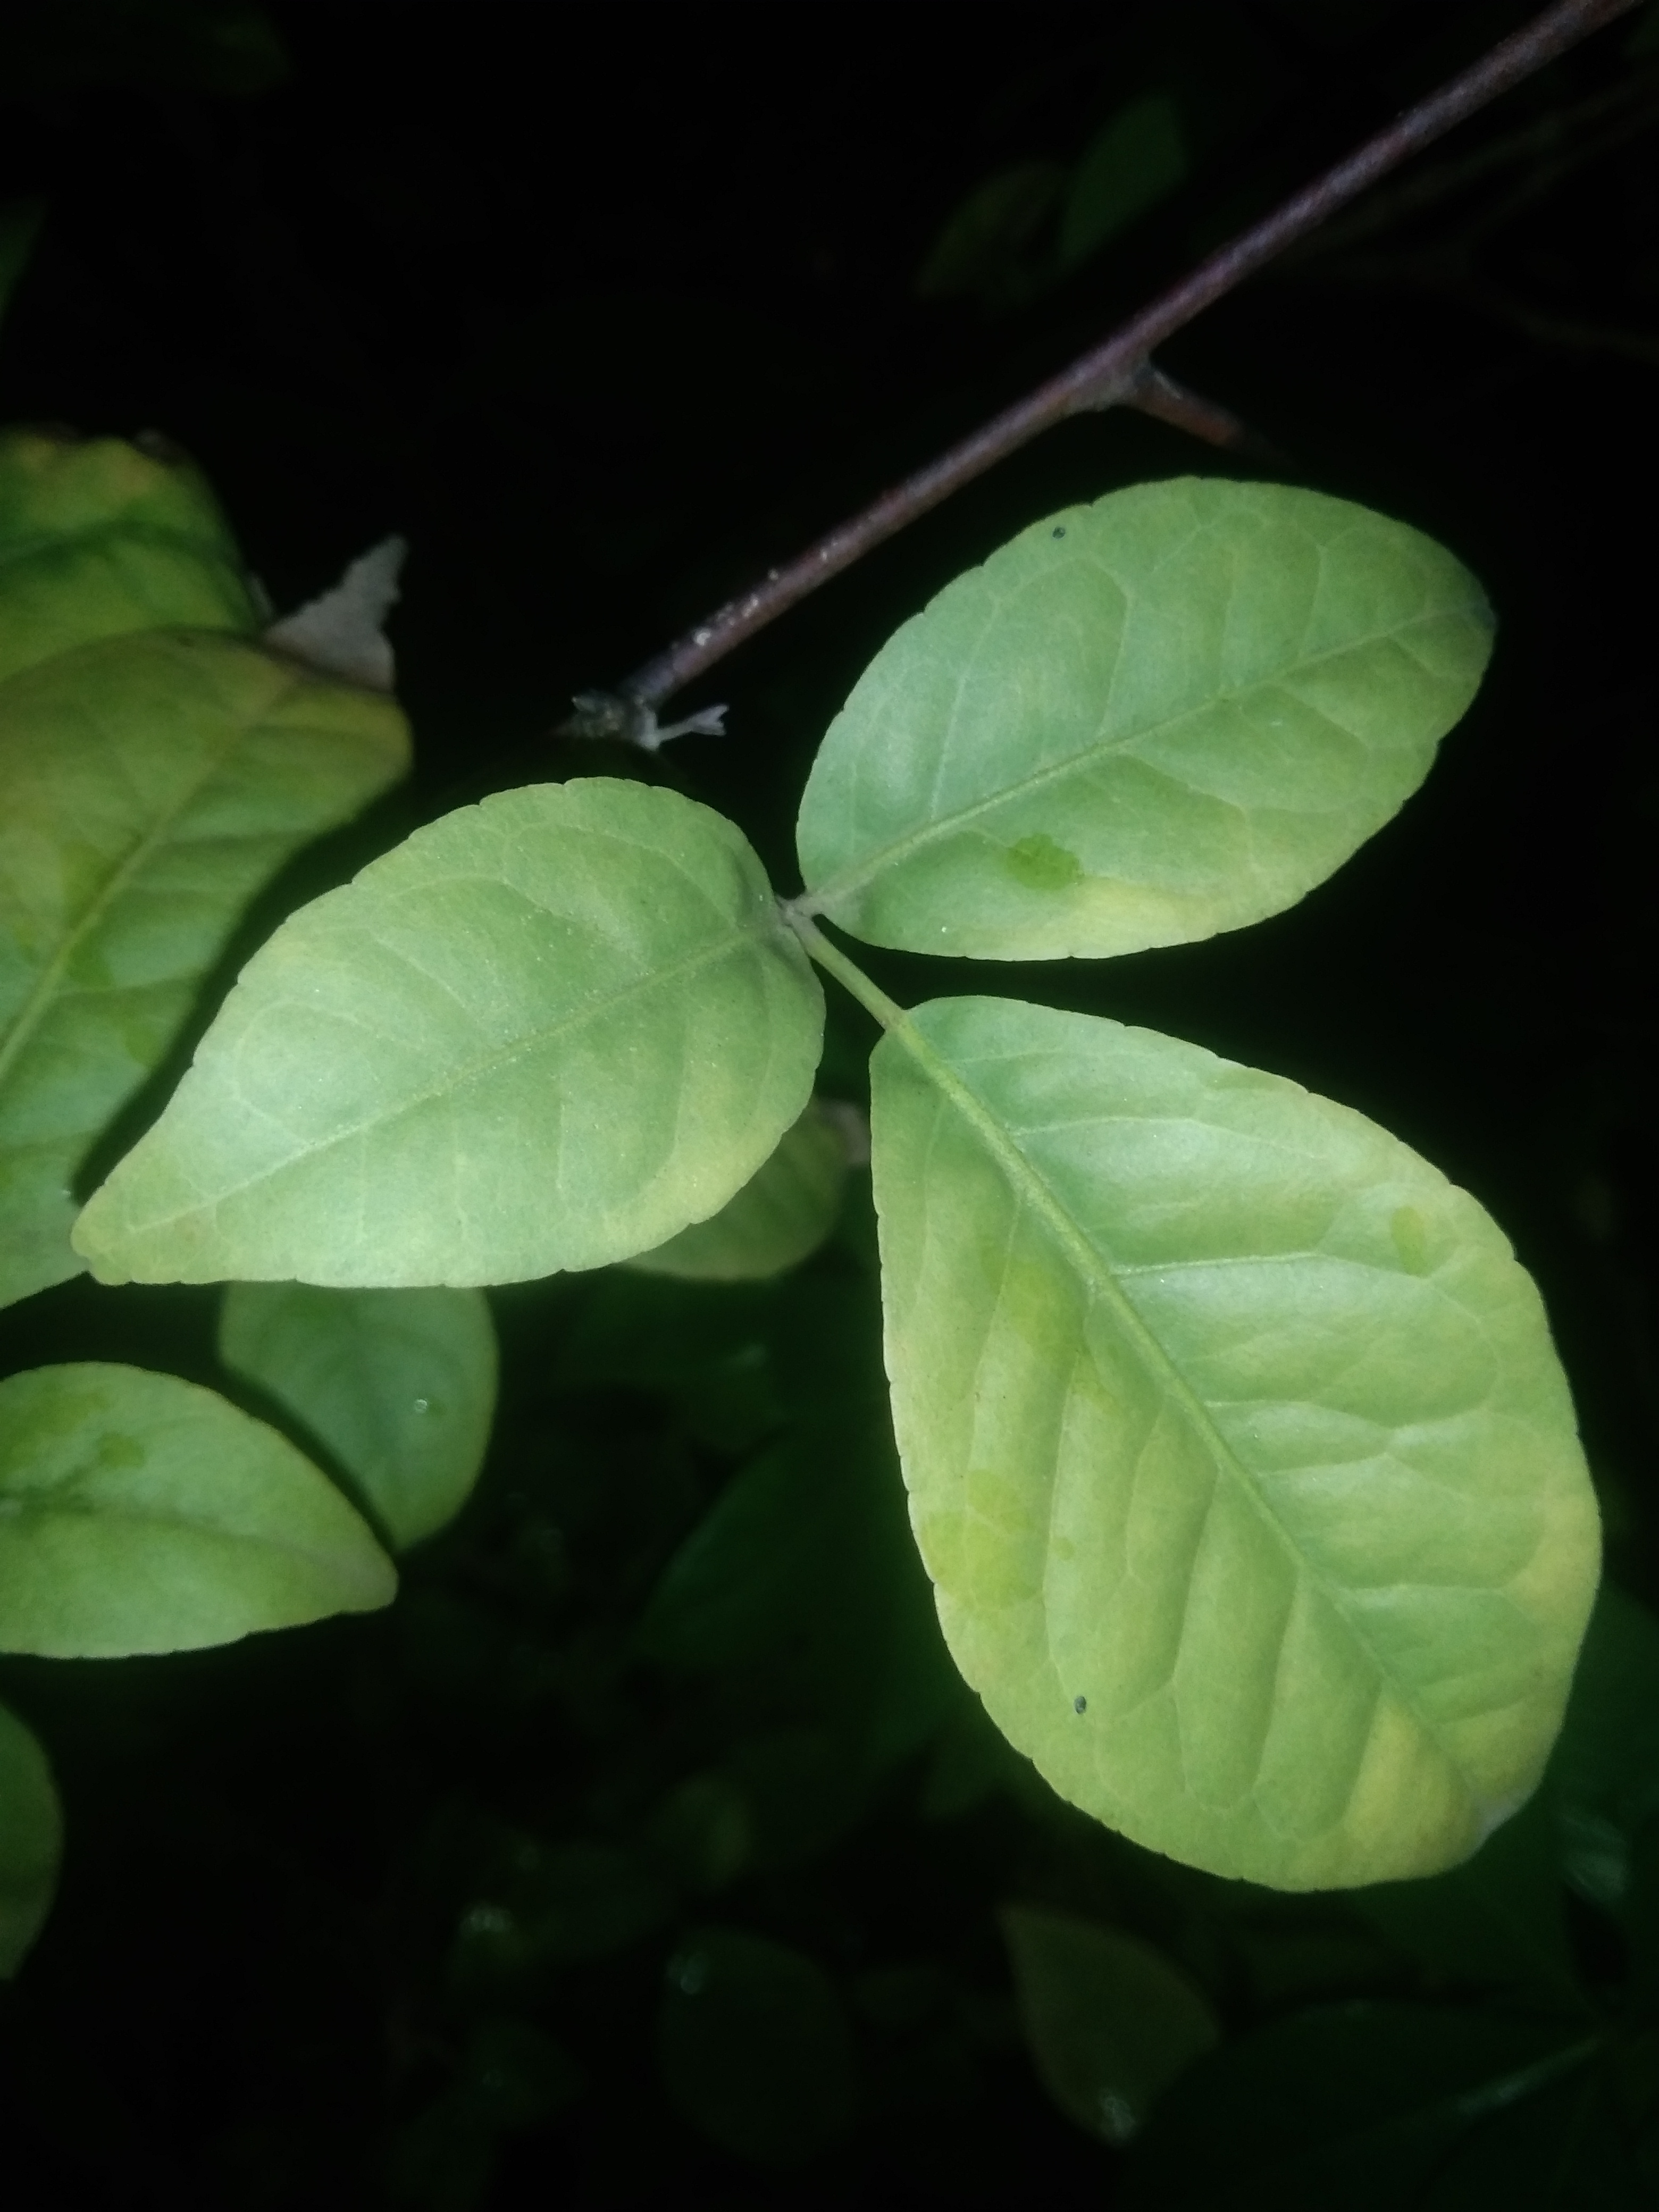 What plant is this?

wood apple
